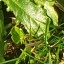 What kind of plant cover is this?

structured weed
